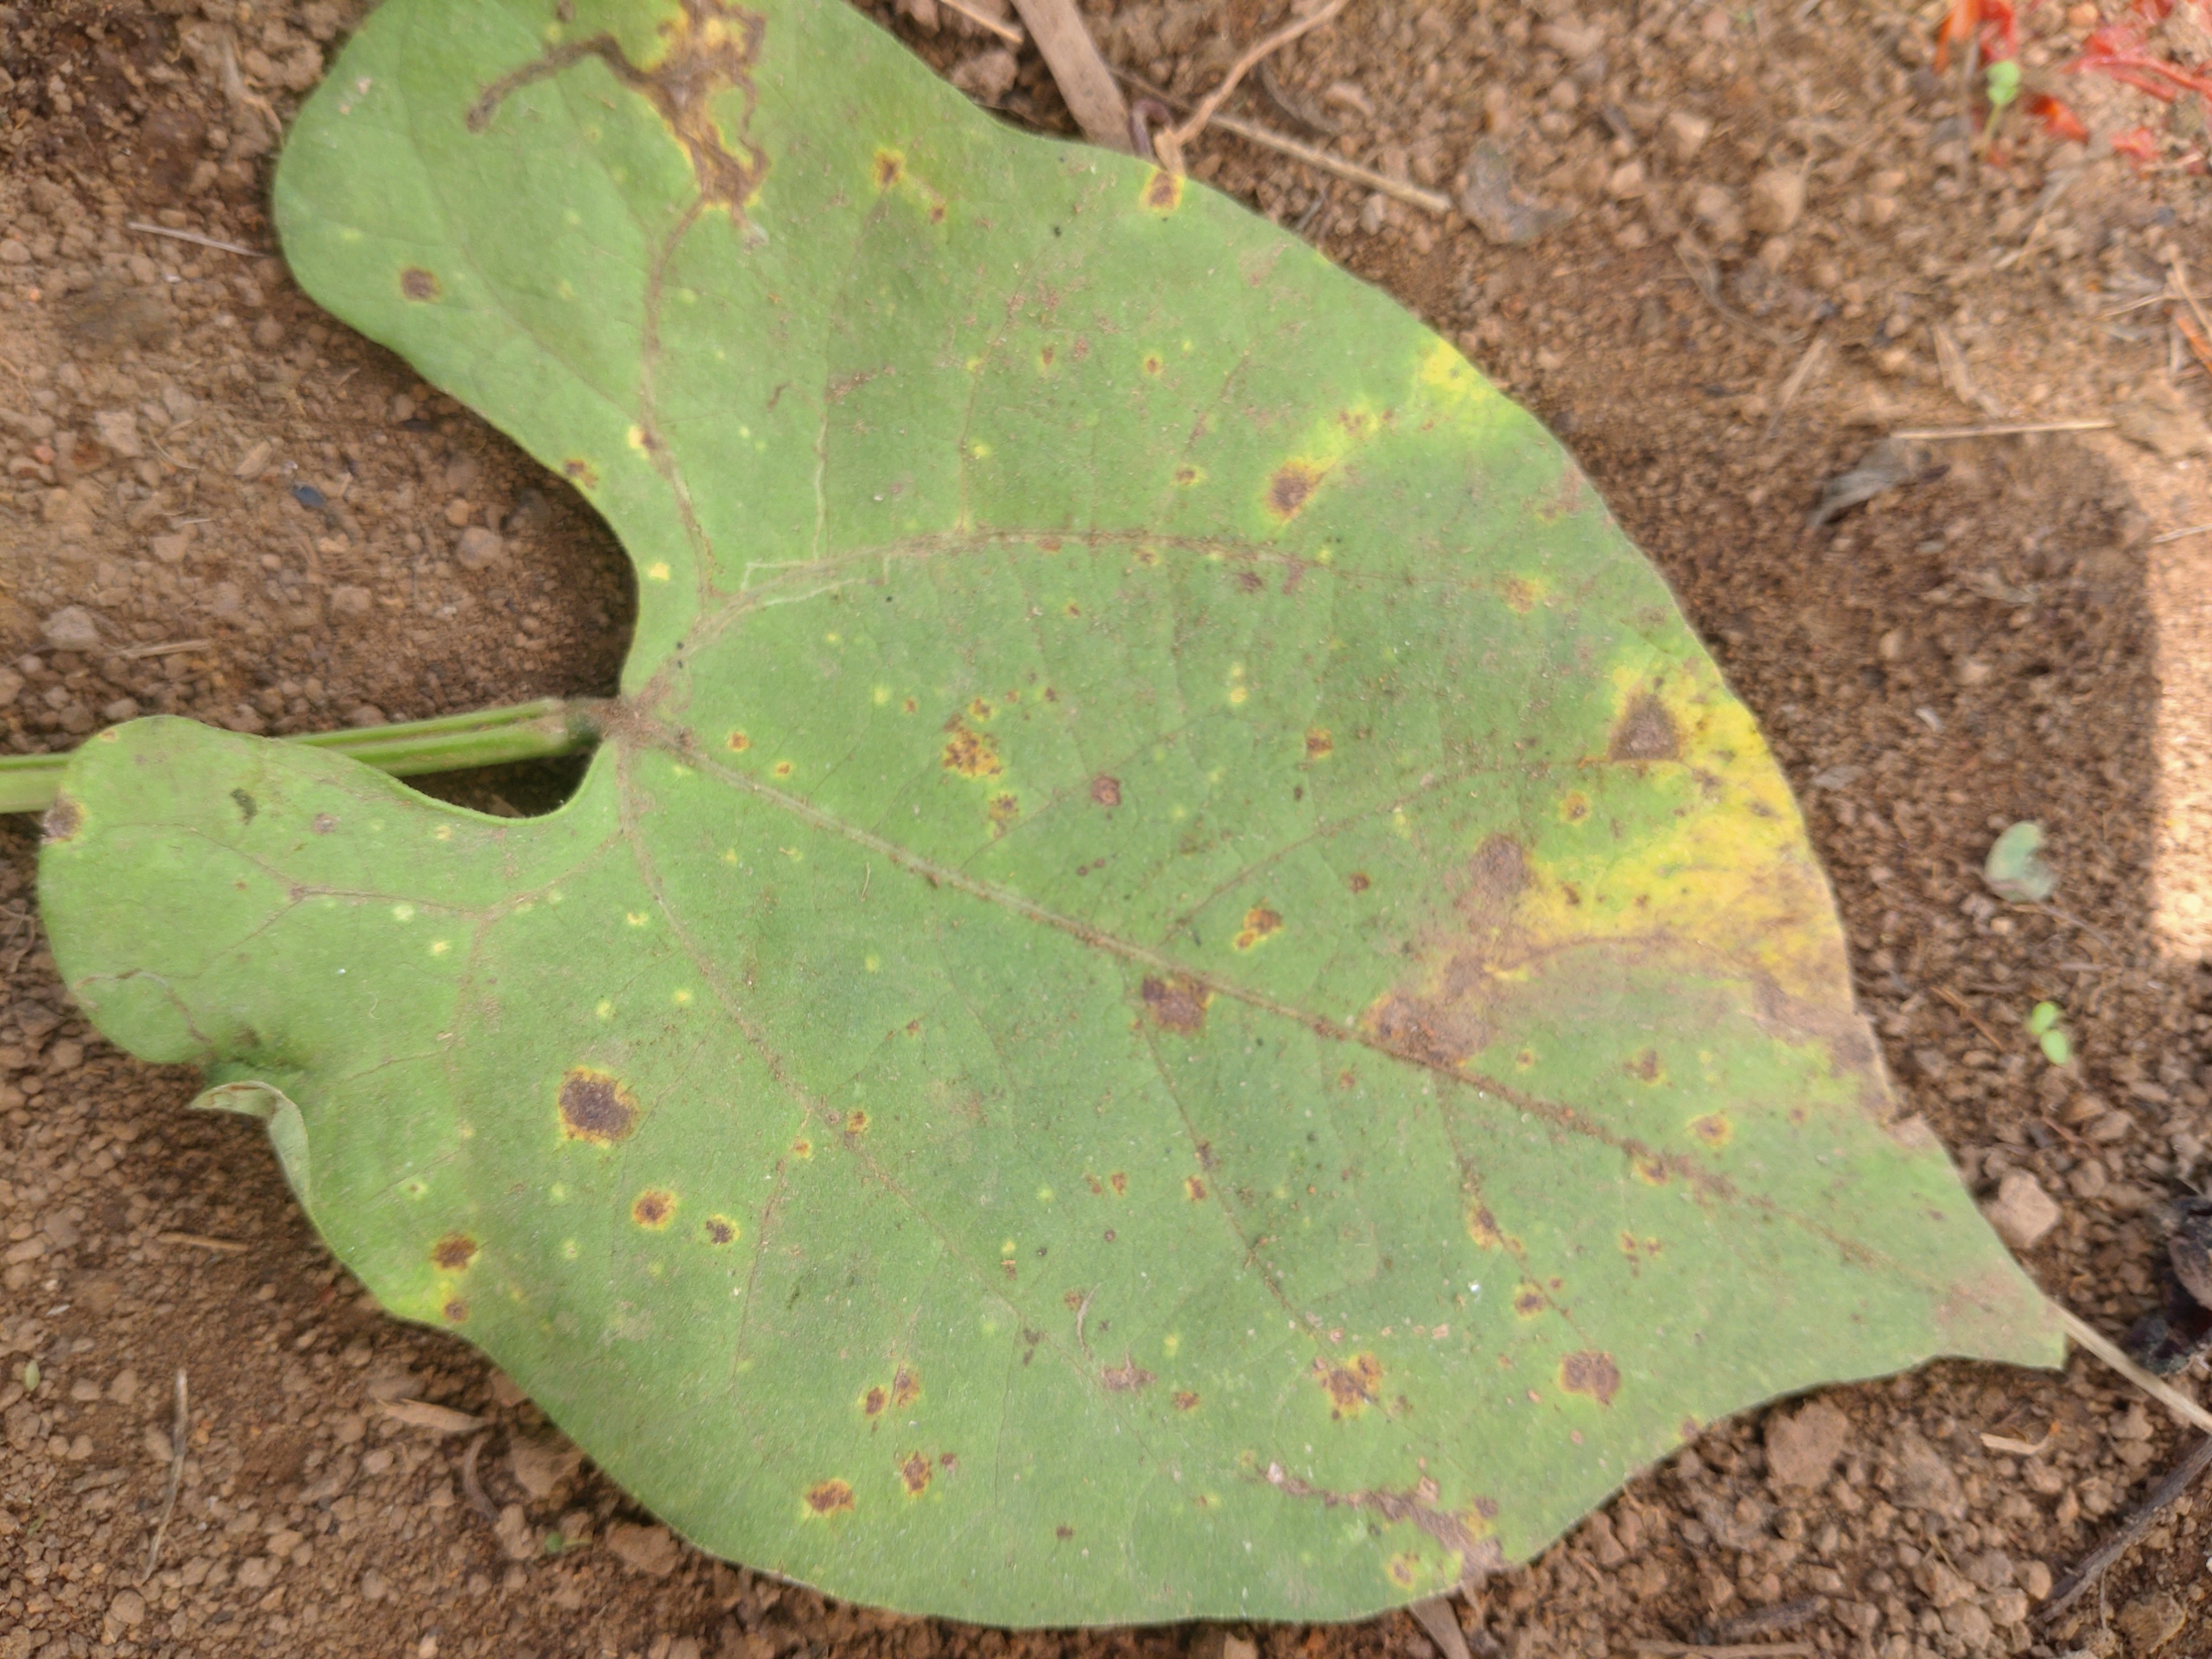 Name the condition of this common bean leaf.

rust
